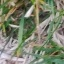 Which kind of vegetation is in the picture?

grass
